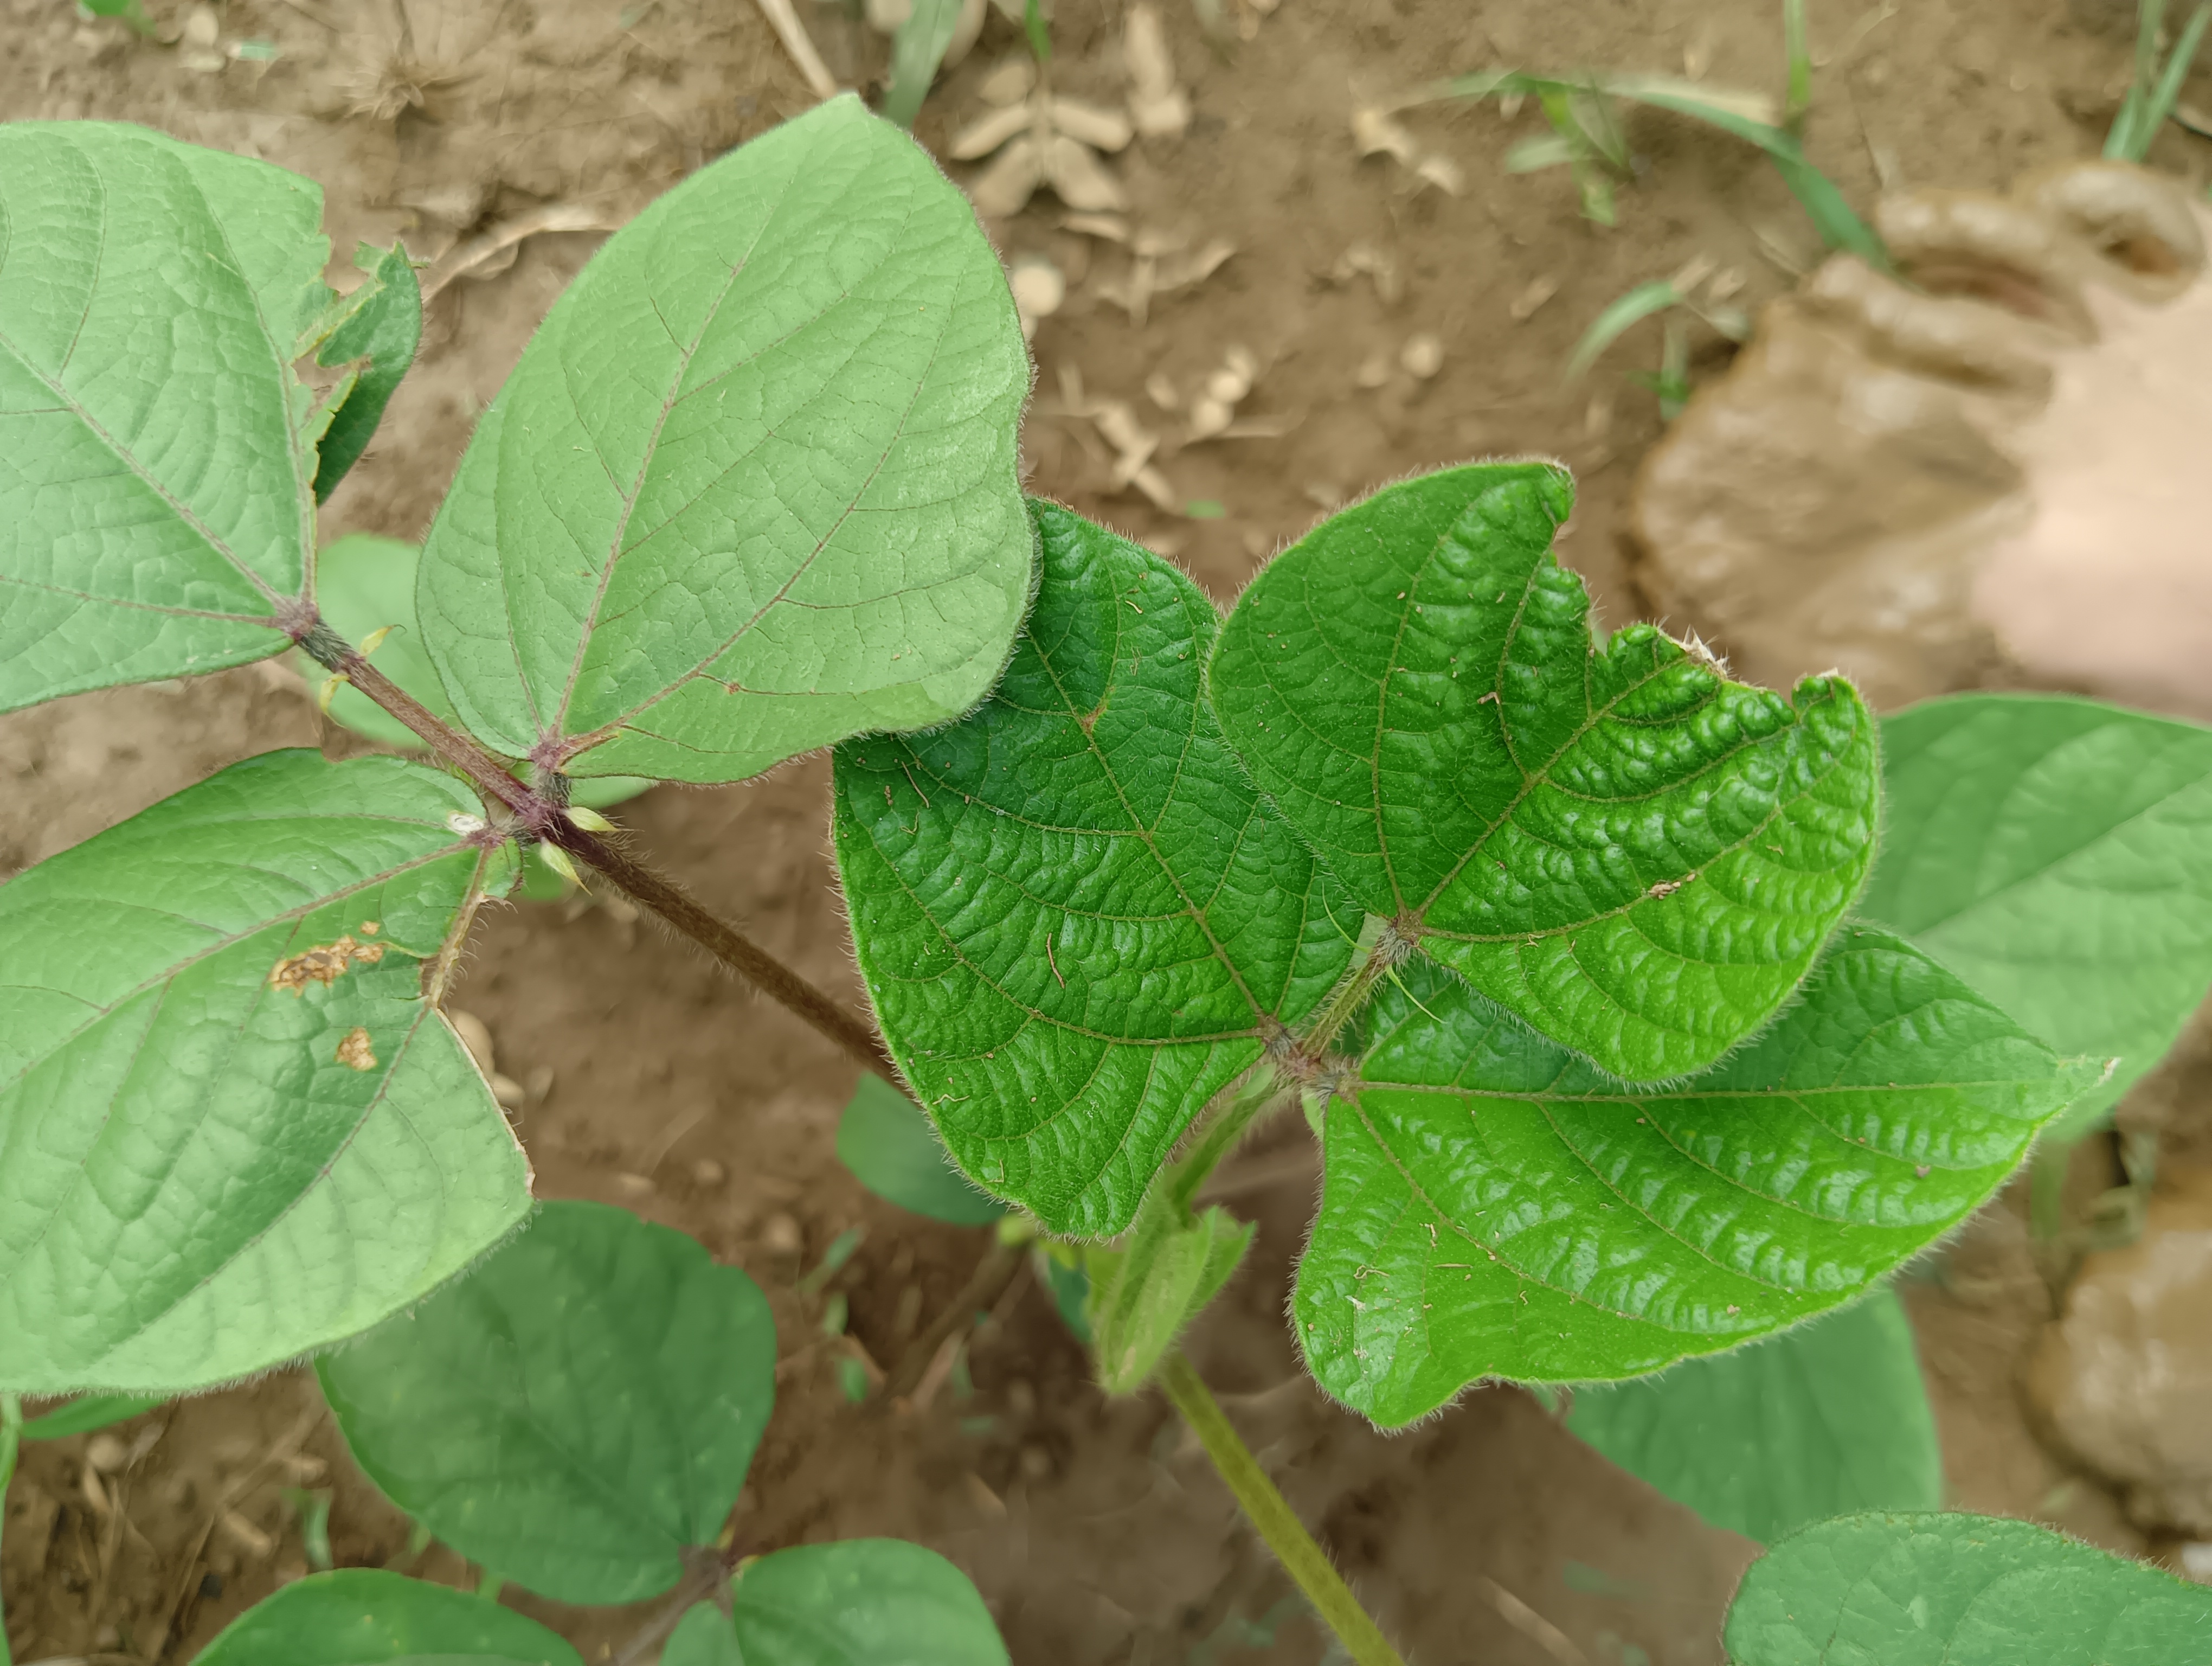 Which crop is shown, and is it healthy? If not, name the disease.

mungbean, healthy
